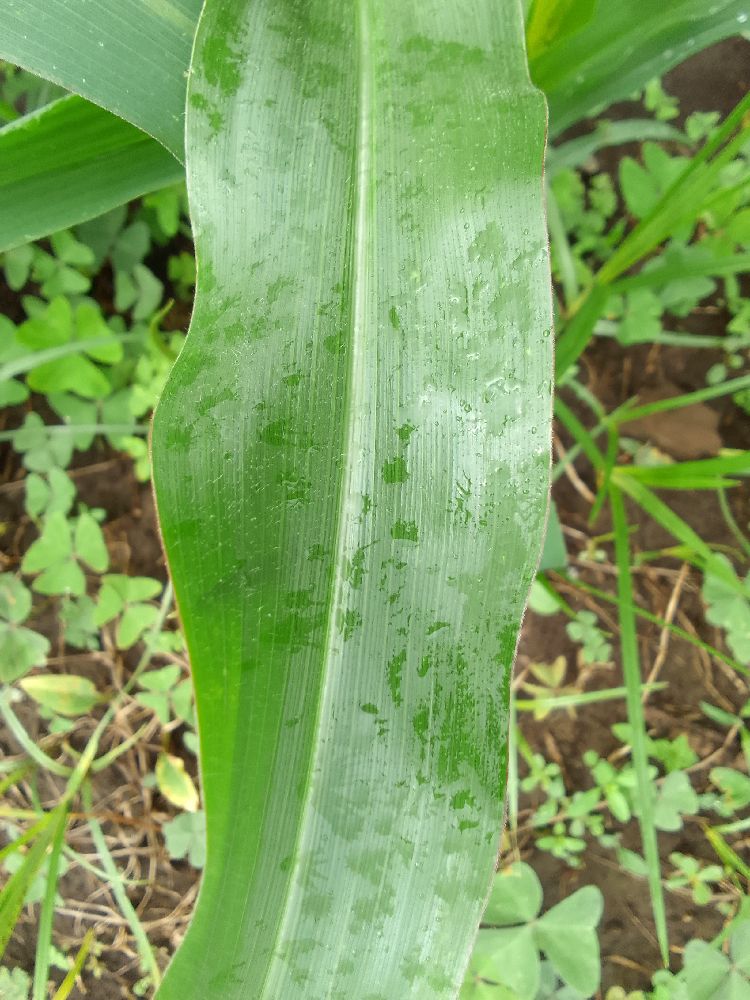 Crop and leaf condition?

maize, healthy
